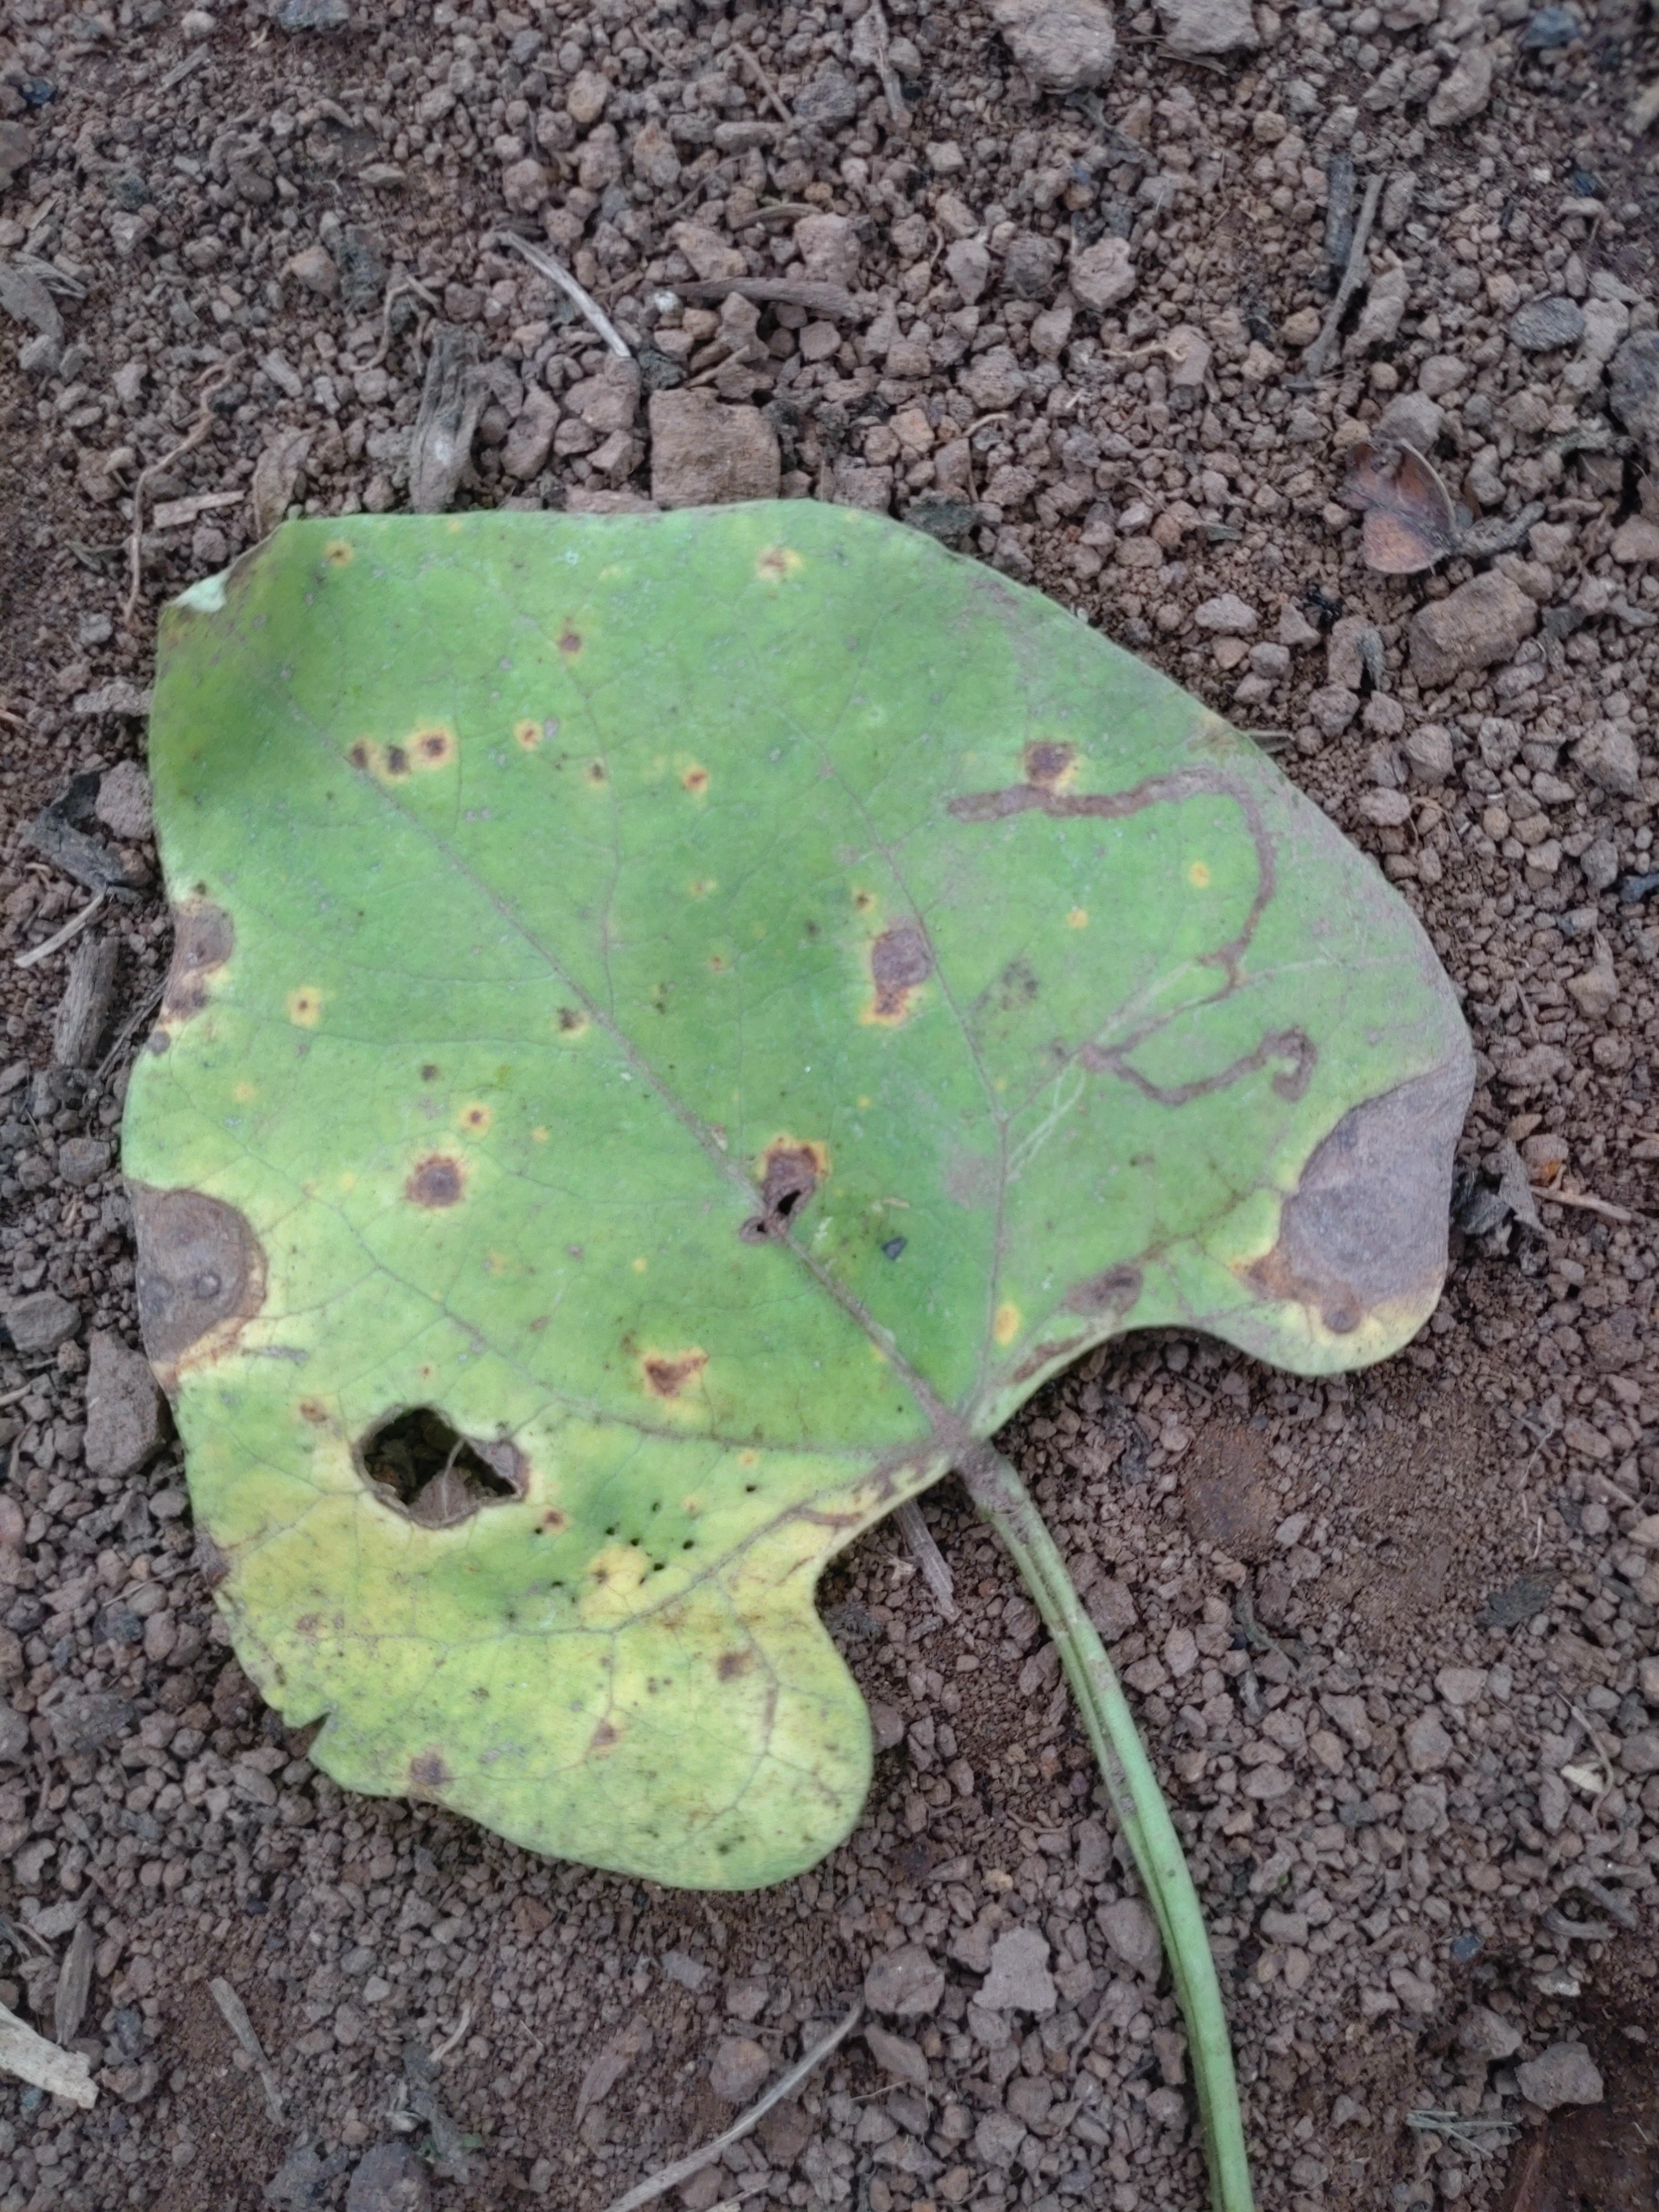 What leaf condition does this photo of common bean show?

rust
